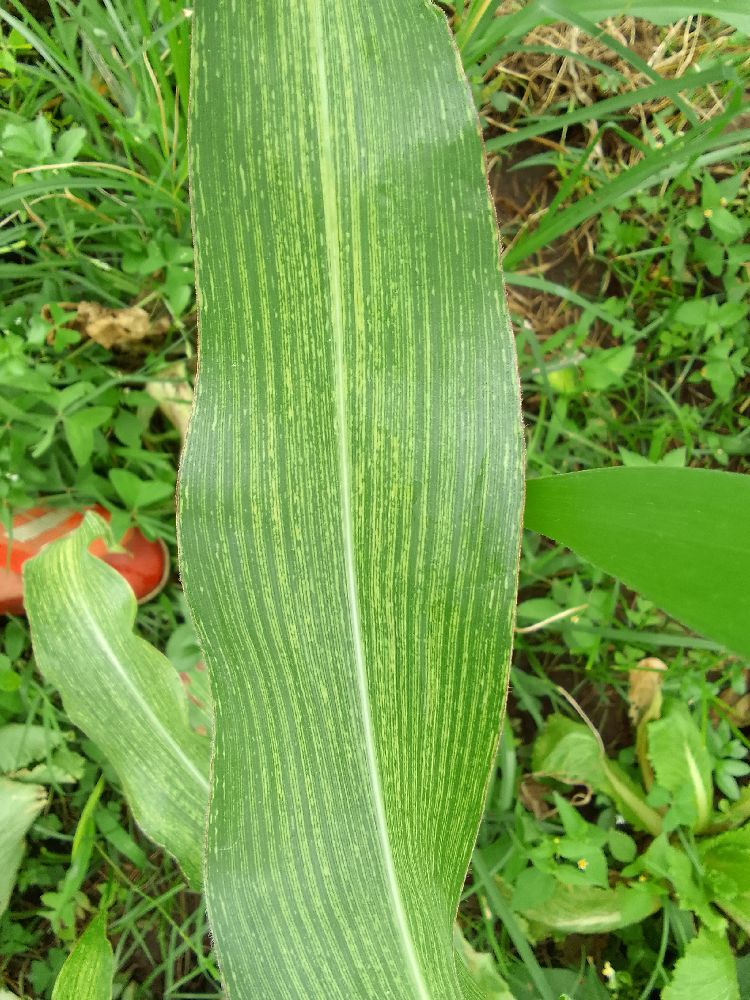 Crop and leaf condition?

maize, maize streak virus
